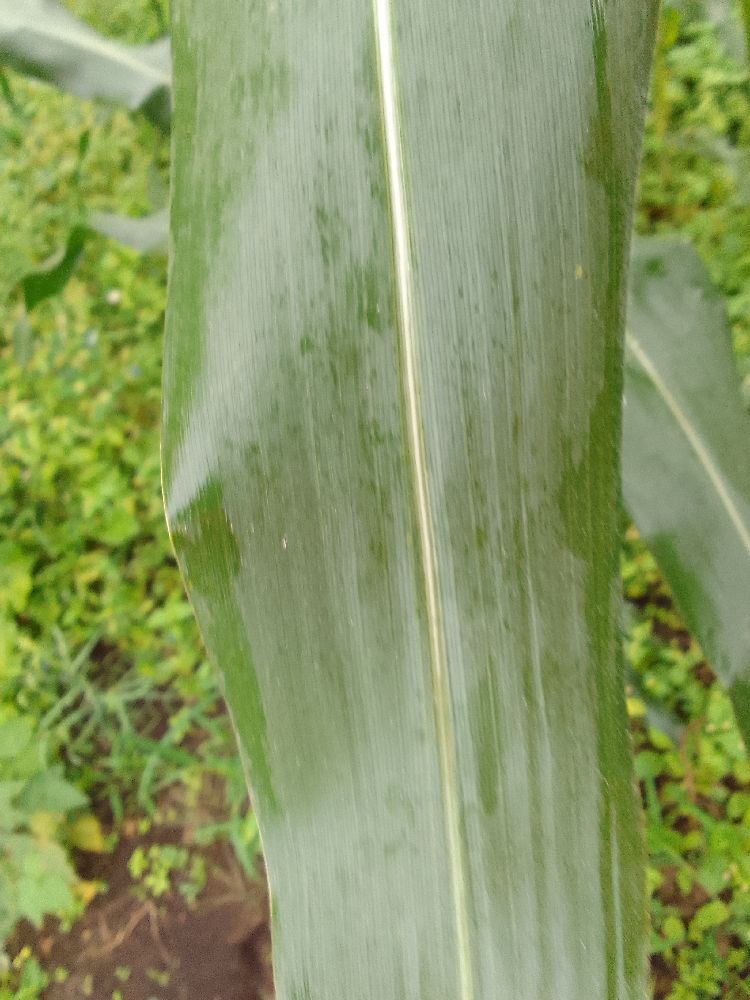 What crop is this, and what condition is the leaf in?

maize, healthy
